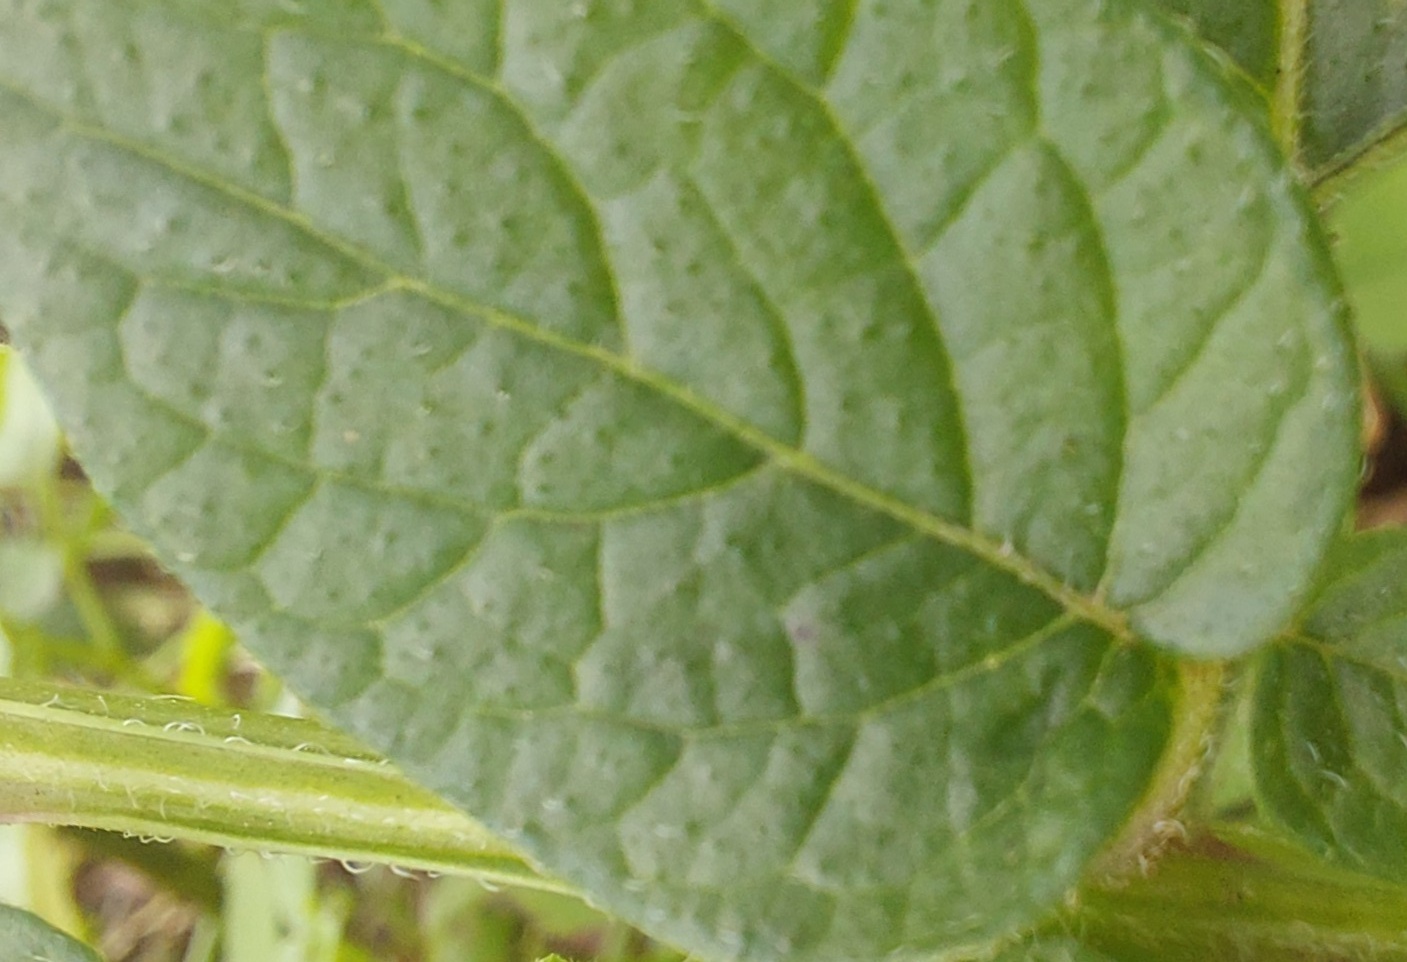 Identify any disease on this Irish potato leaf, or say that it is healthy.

healthy
